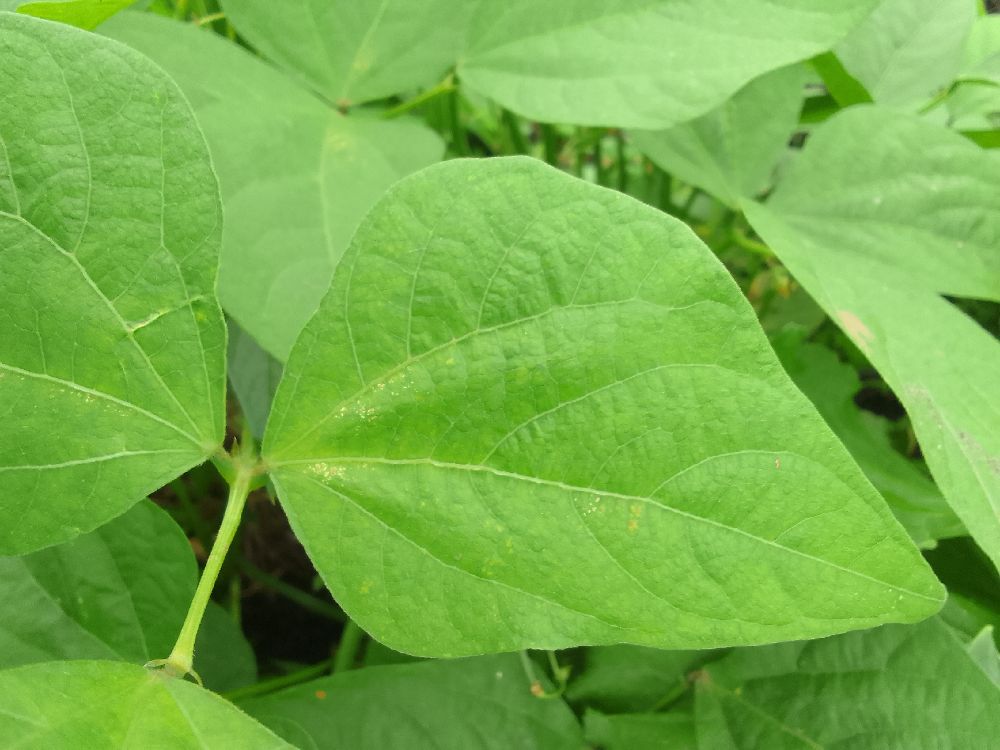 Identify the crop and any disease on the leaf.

common bean, healthy
